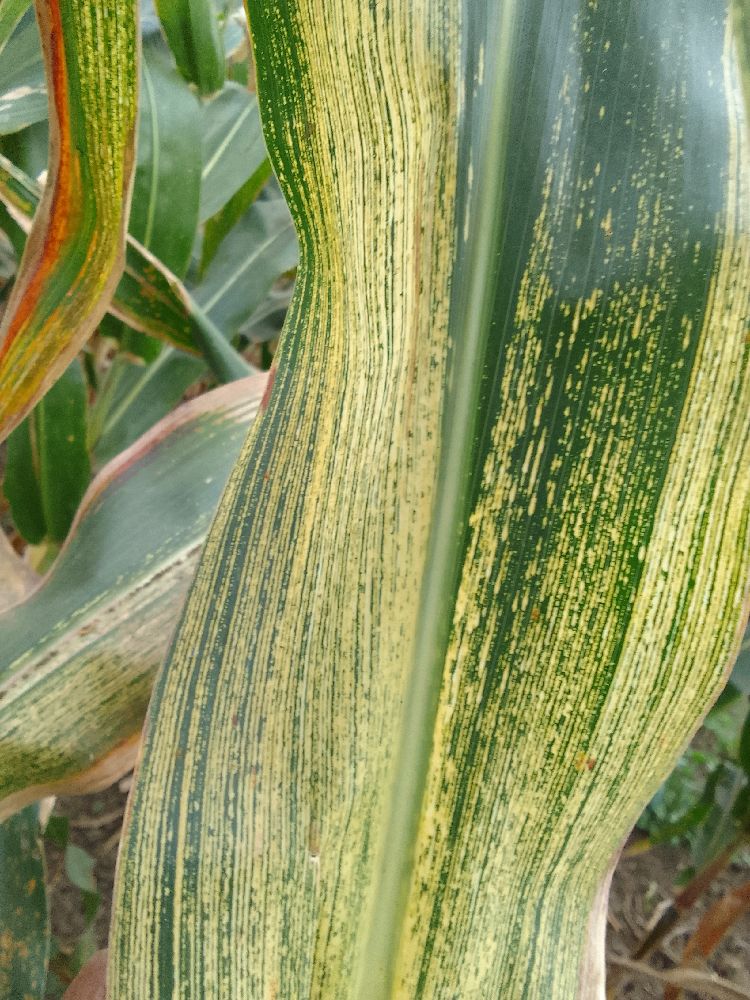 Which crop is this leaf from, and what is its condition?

maize, maize streak virus
